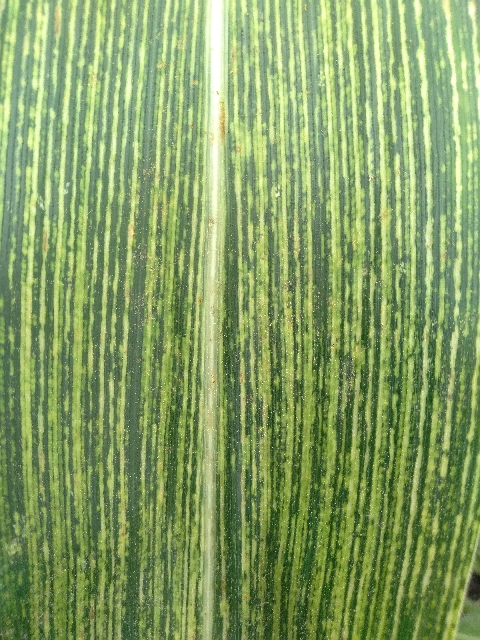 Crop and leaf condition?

maize, maize streak virus
